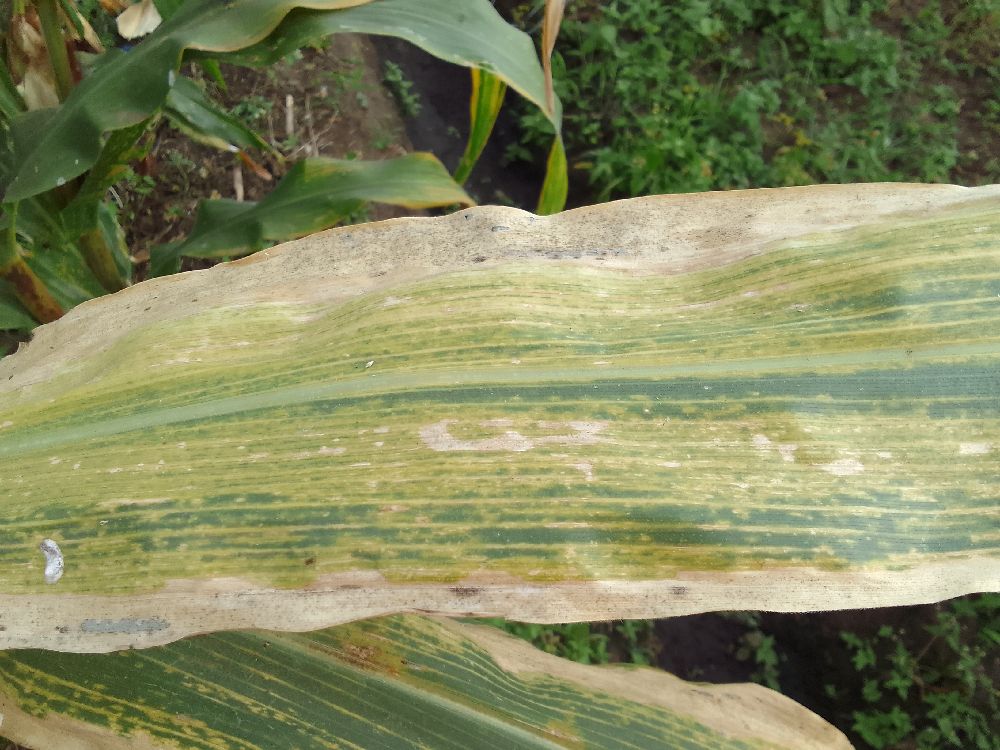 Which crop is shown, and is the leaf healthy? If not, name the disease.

maize, maize lethal necrosis
